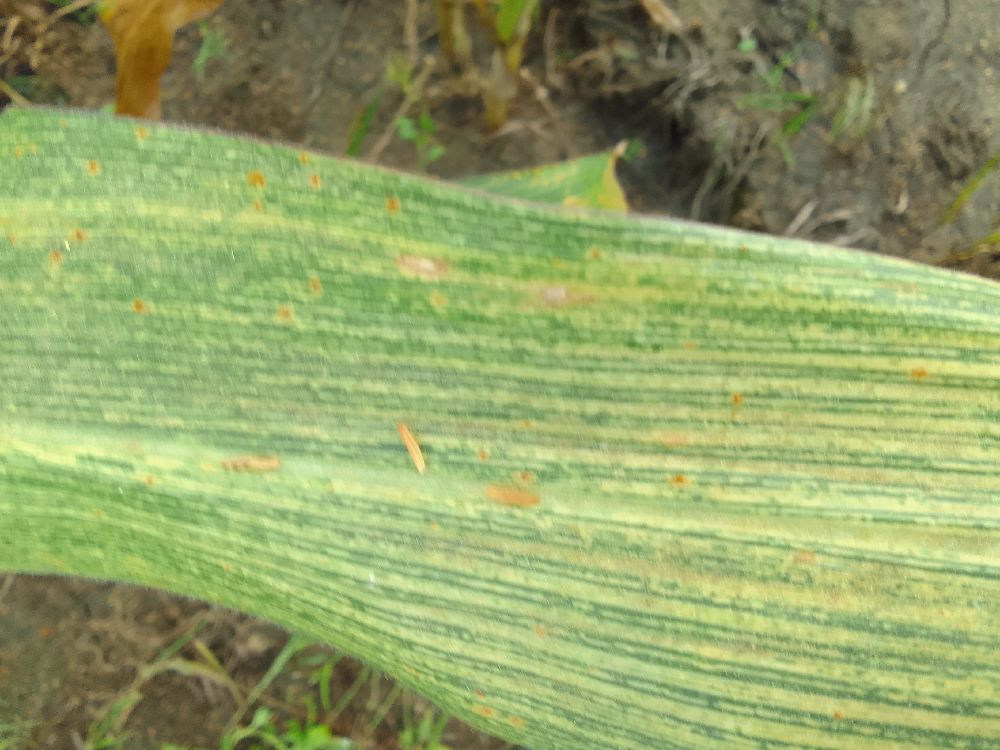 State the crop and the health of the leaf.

maize, maize streak virus
